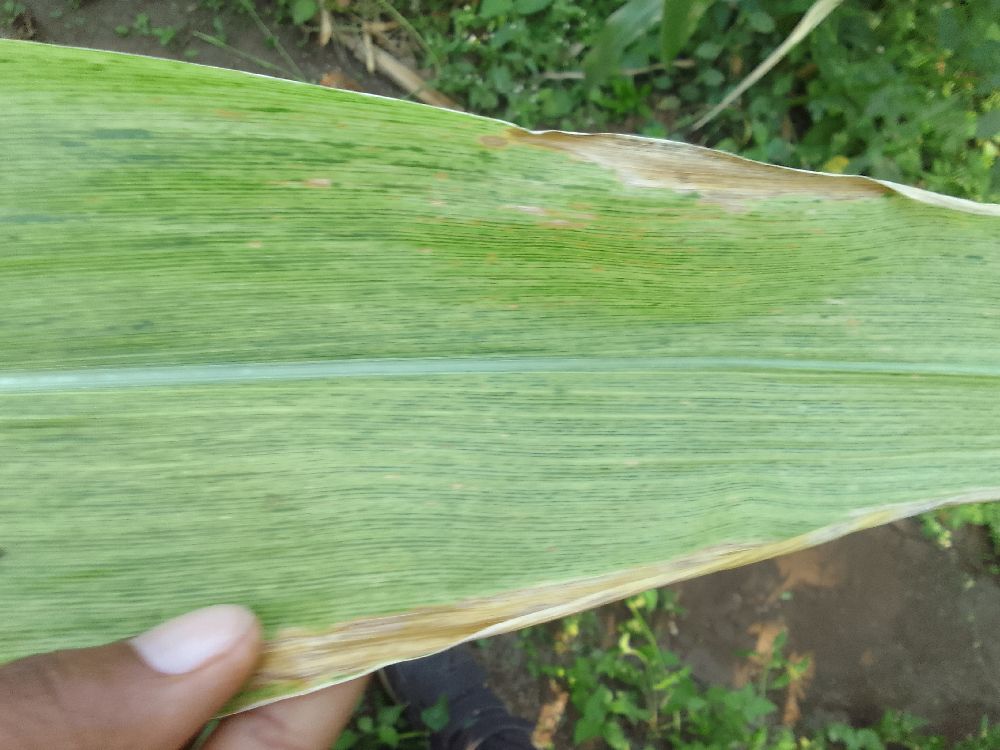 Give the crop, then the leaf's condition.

maize, maize lethal necrosis
